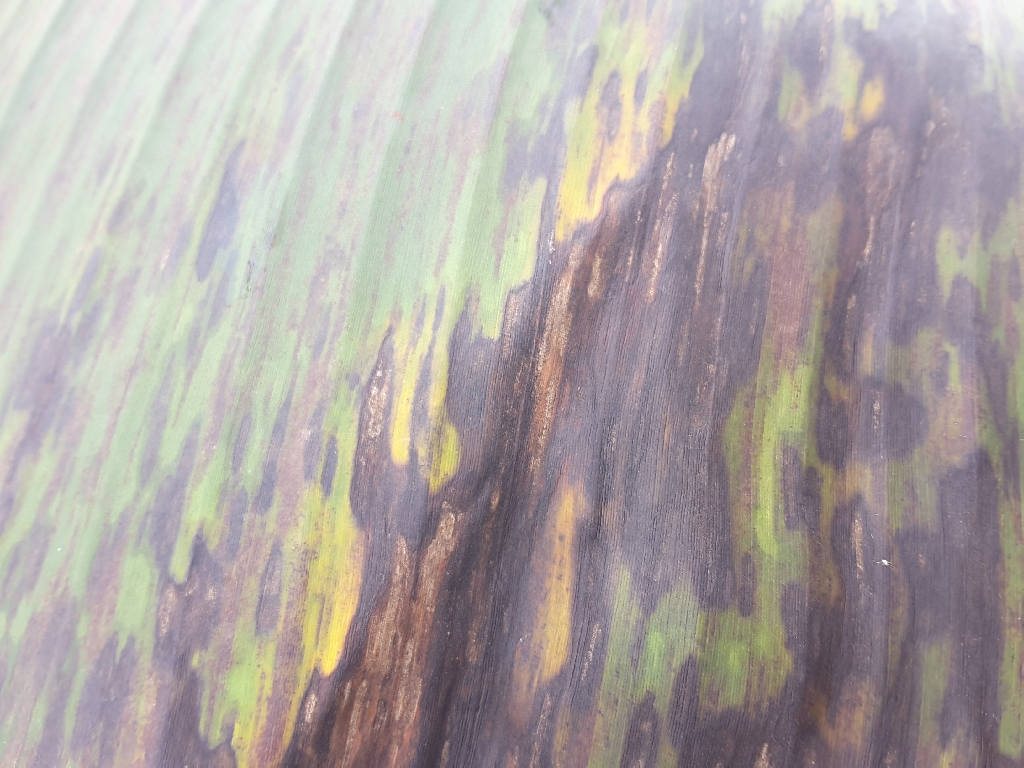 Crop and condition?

banana, black sigatoka
